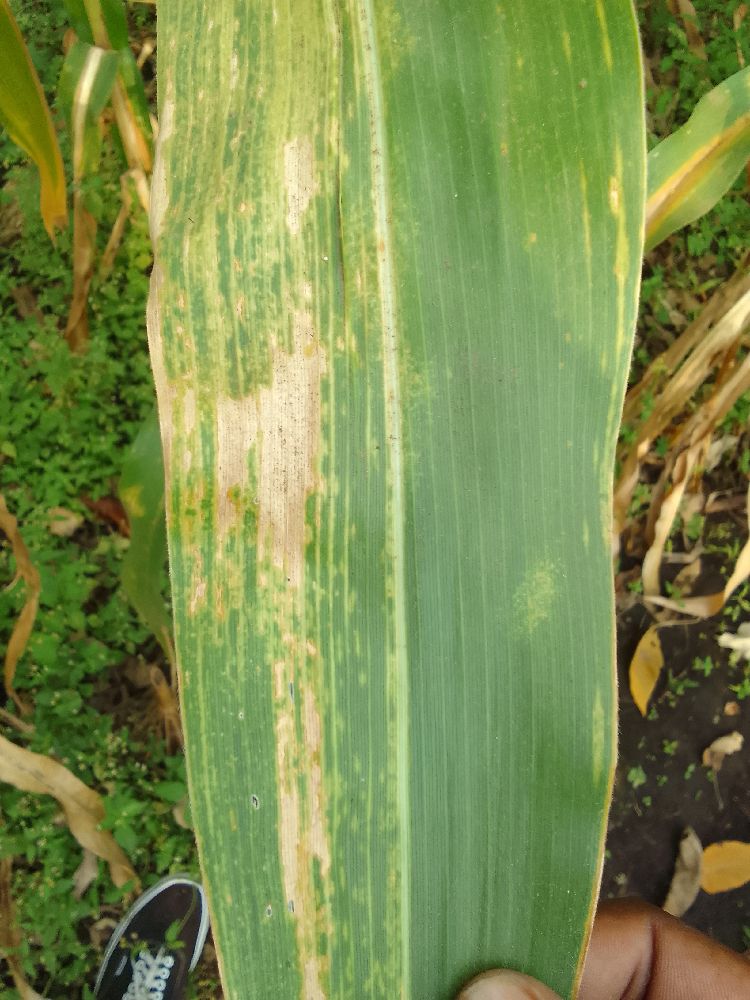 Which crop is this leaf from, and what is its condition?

maize, maize lethal necrosis
